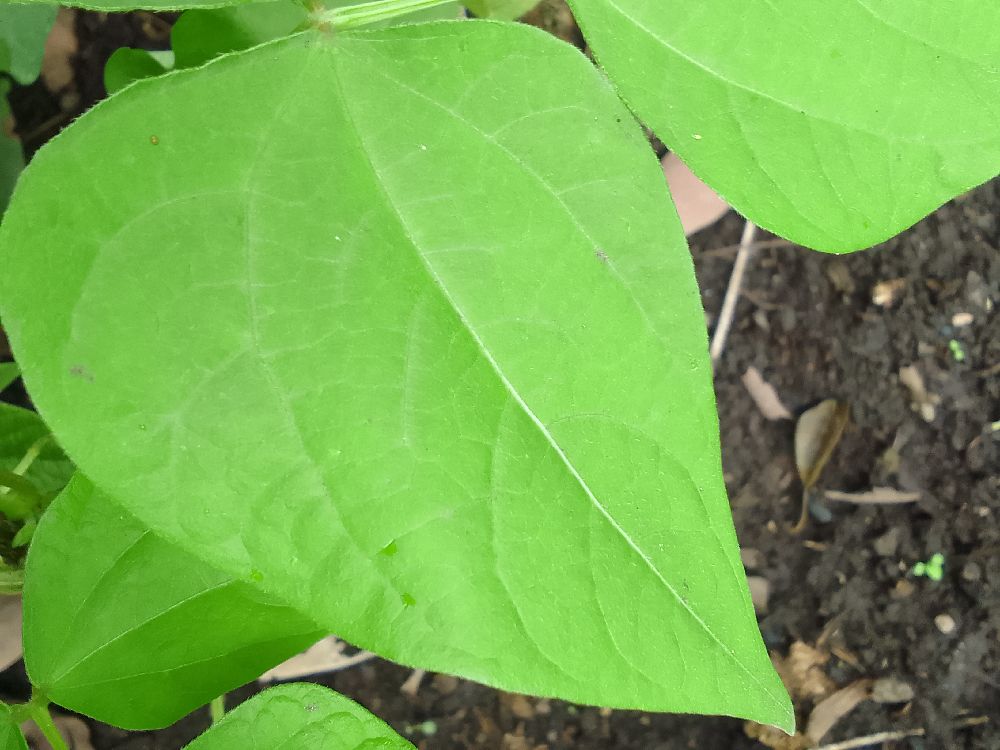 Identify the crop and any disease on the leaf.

common bean, healthy
